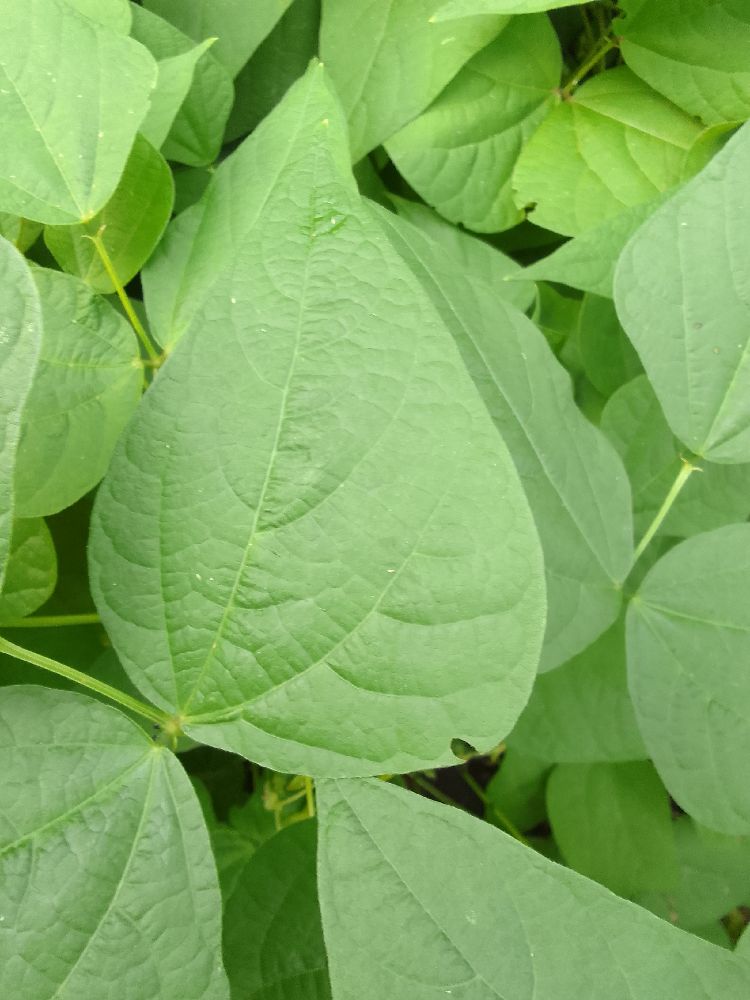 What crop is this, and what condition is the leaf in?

common bean, healthy
